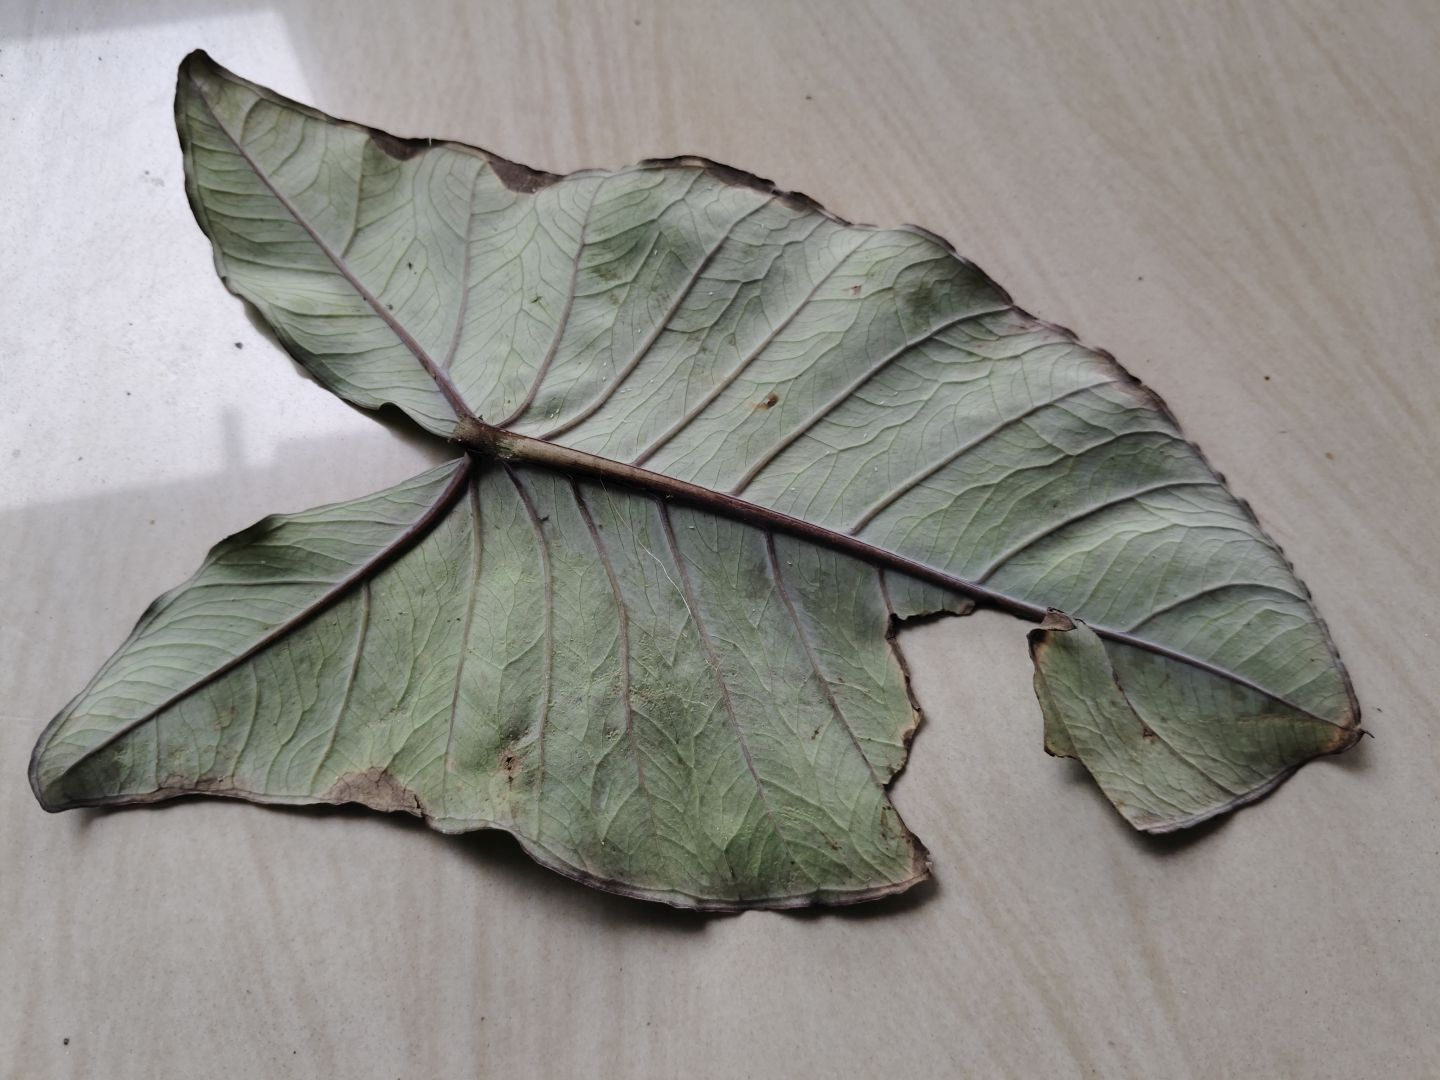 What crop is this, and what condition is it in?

taro, leaf blight
